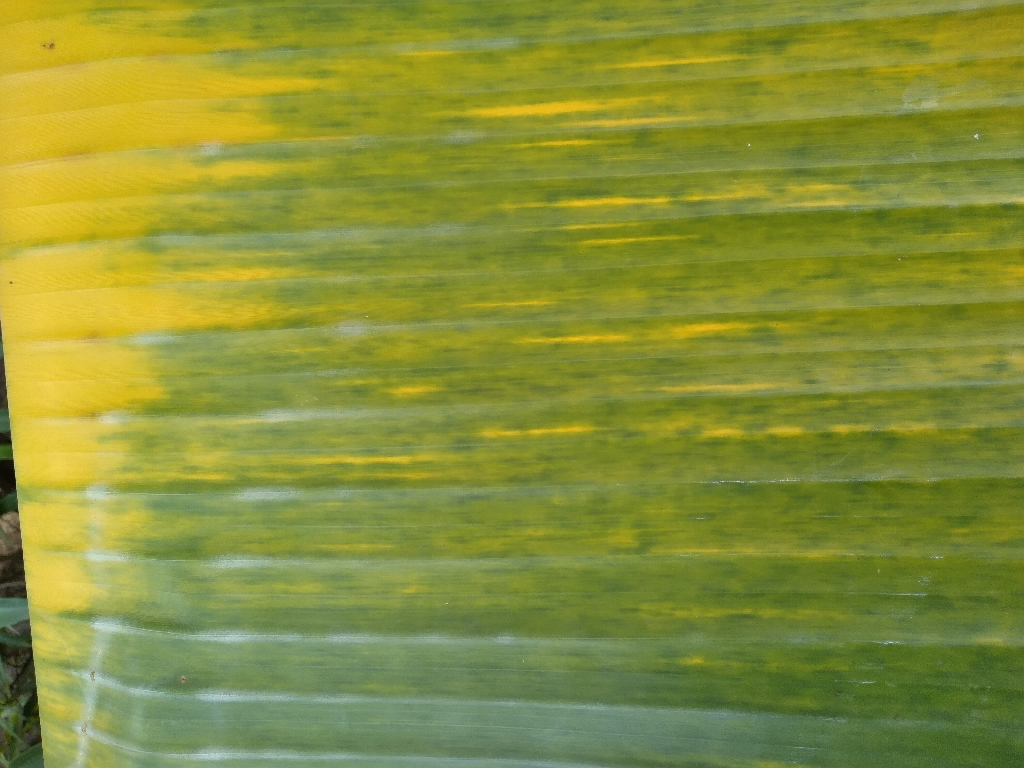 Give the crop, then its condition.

banana, fusarium wilt race 1
